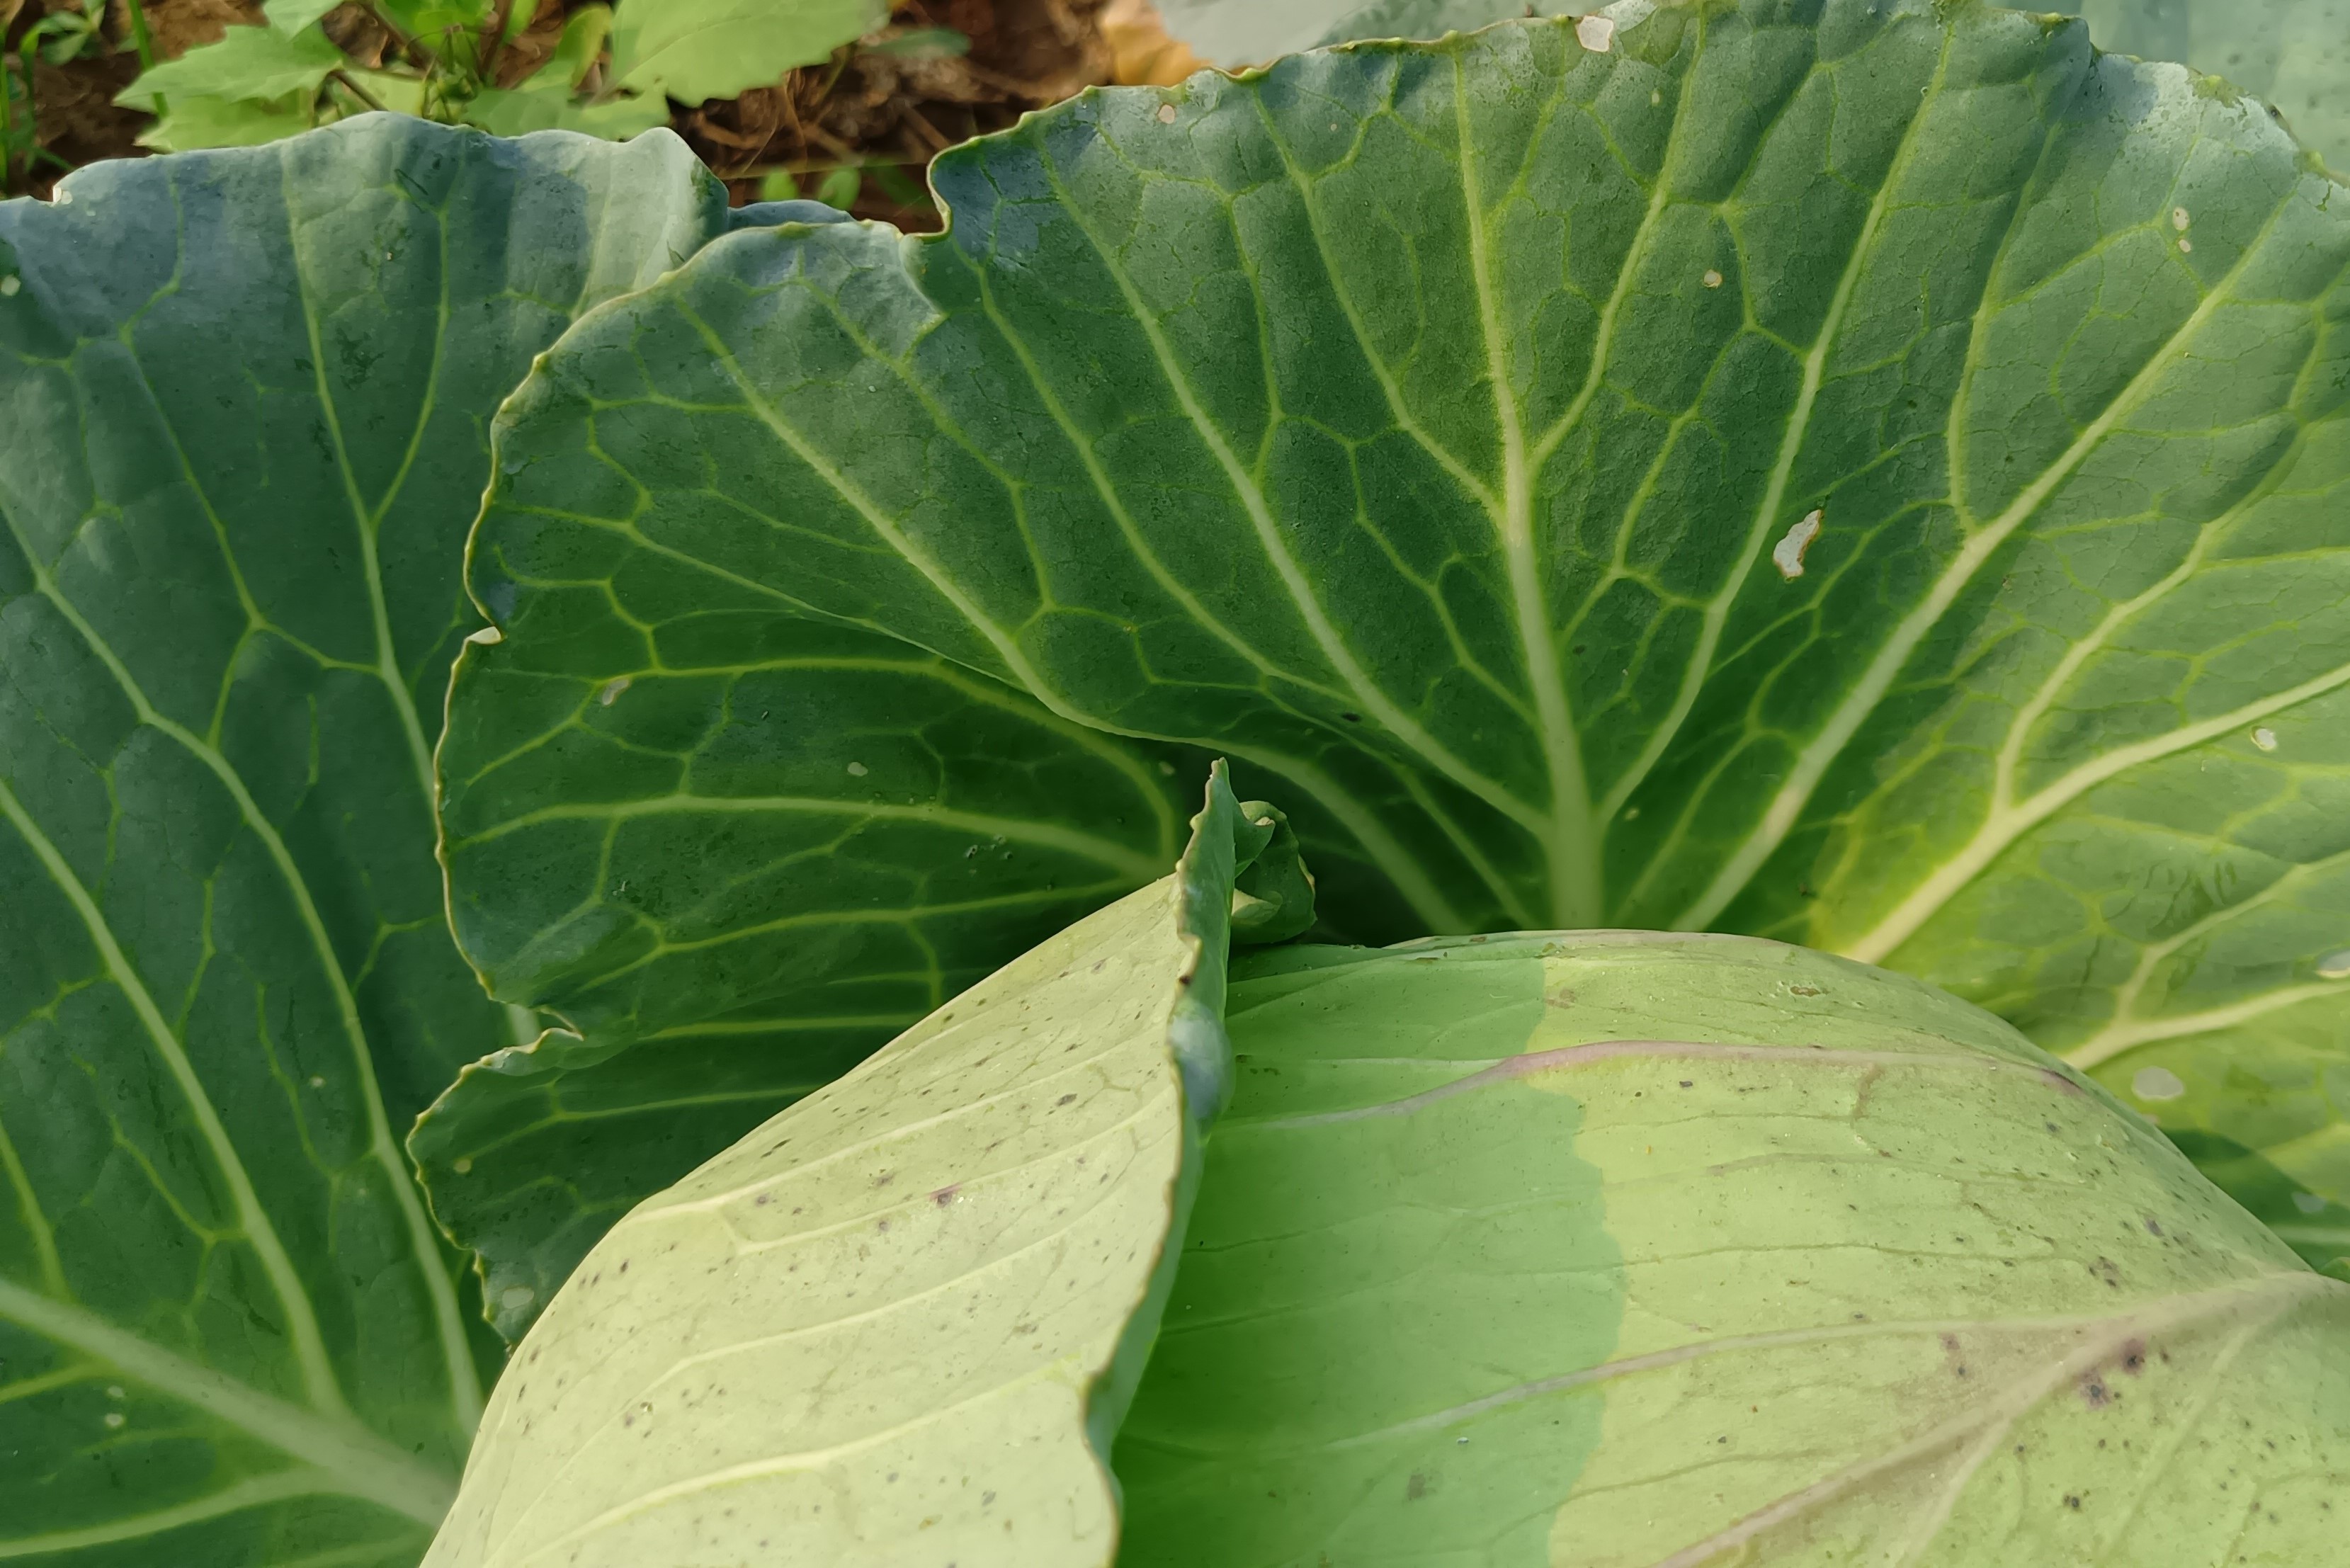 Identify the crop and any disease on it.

cabbage, healthy
